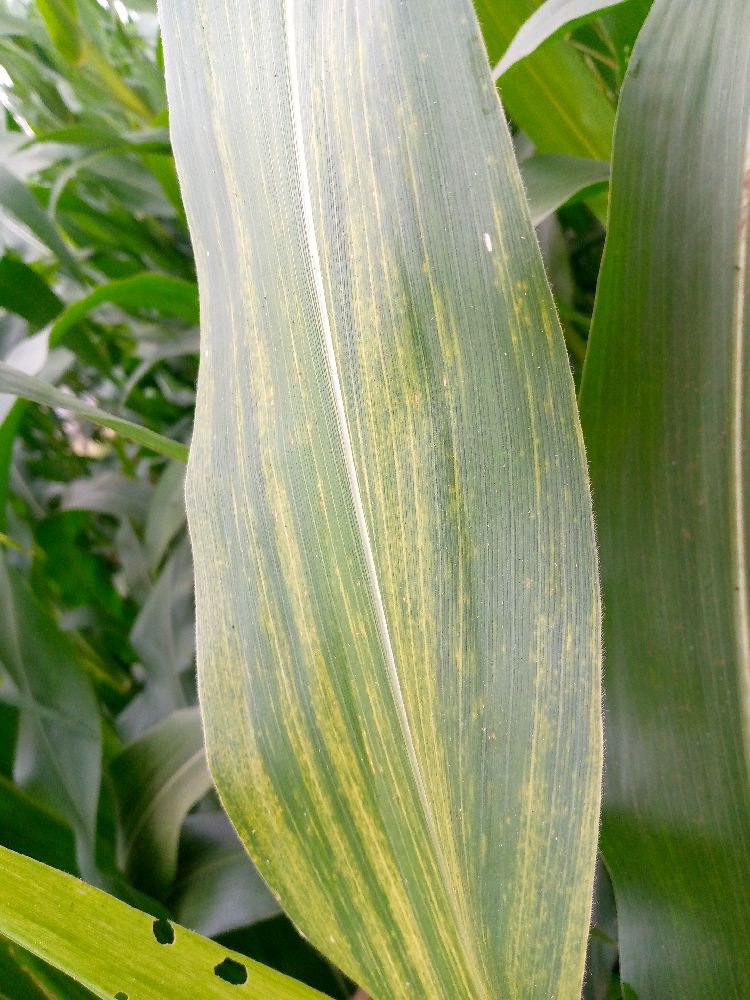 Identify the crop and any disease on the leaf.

maize, maize lethal necrosis
